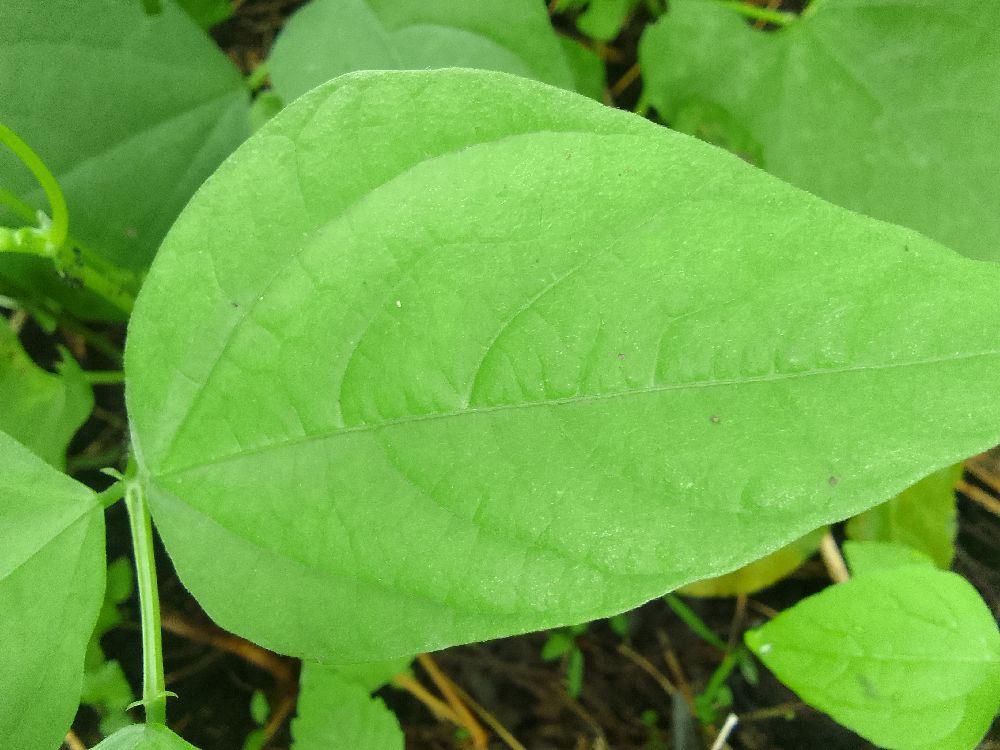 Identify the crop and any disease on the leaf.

common bean, healthy
